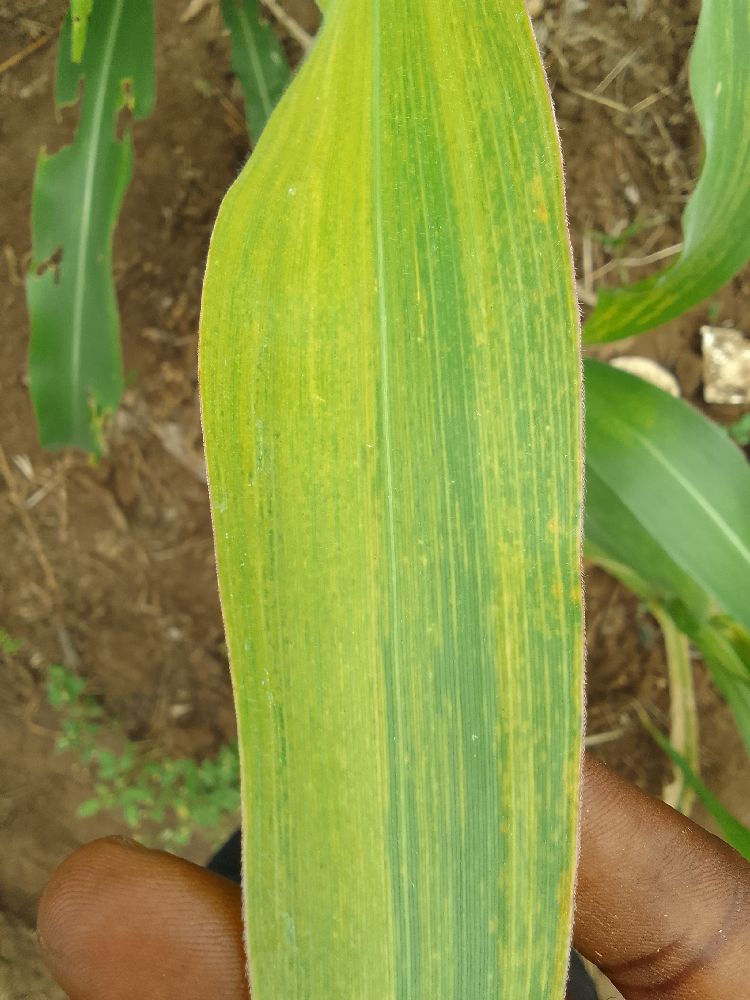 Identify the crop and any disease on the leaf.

maize, maize lethal necrosis
